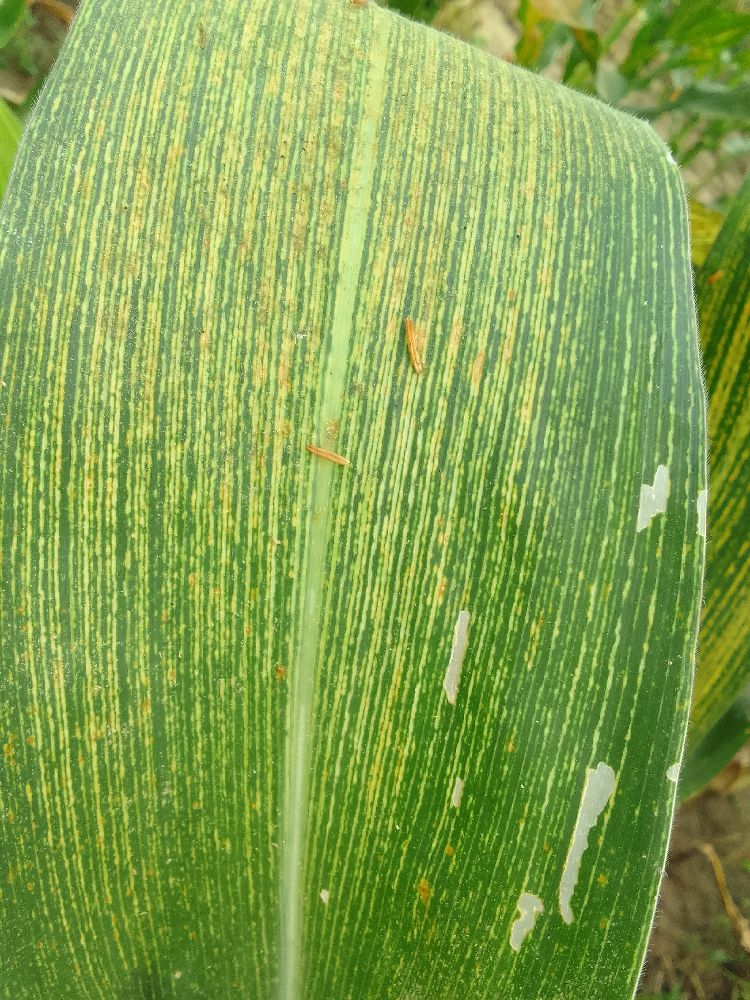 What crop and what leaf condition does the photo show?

maize, maize streak virus
